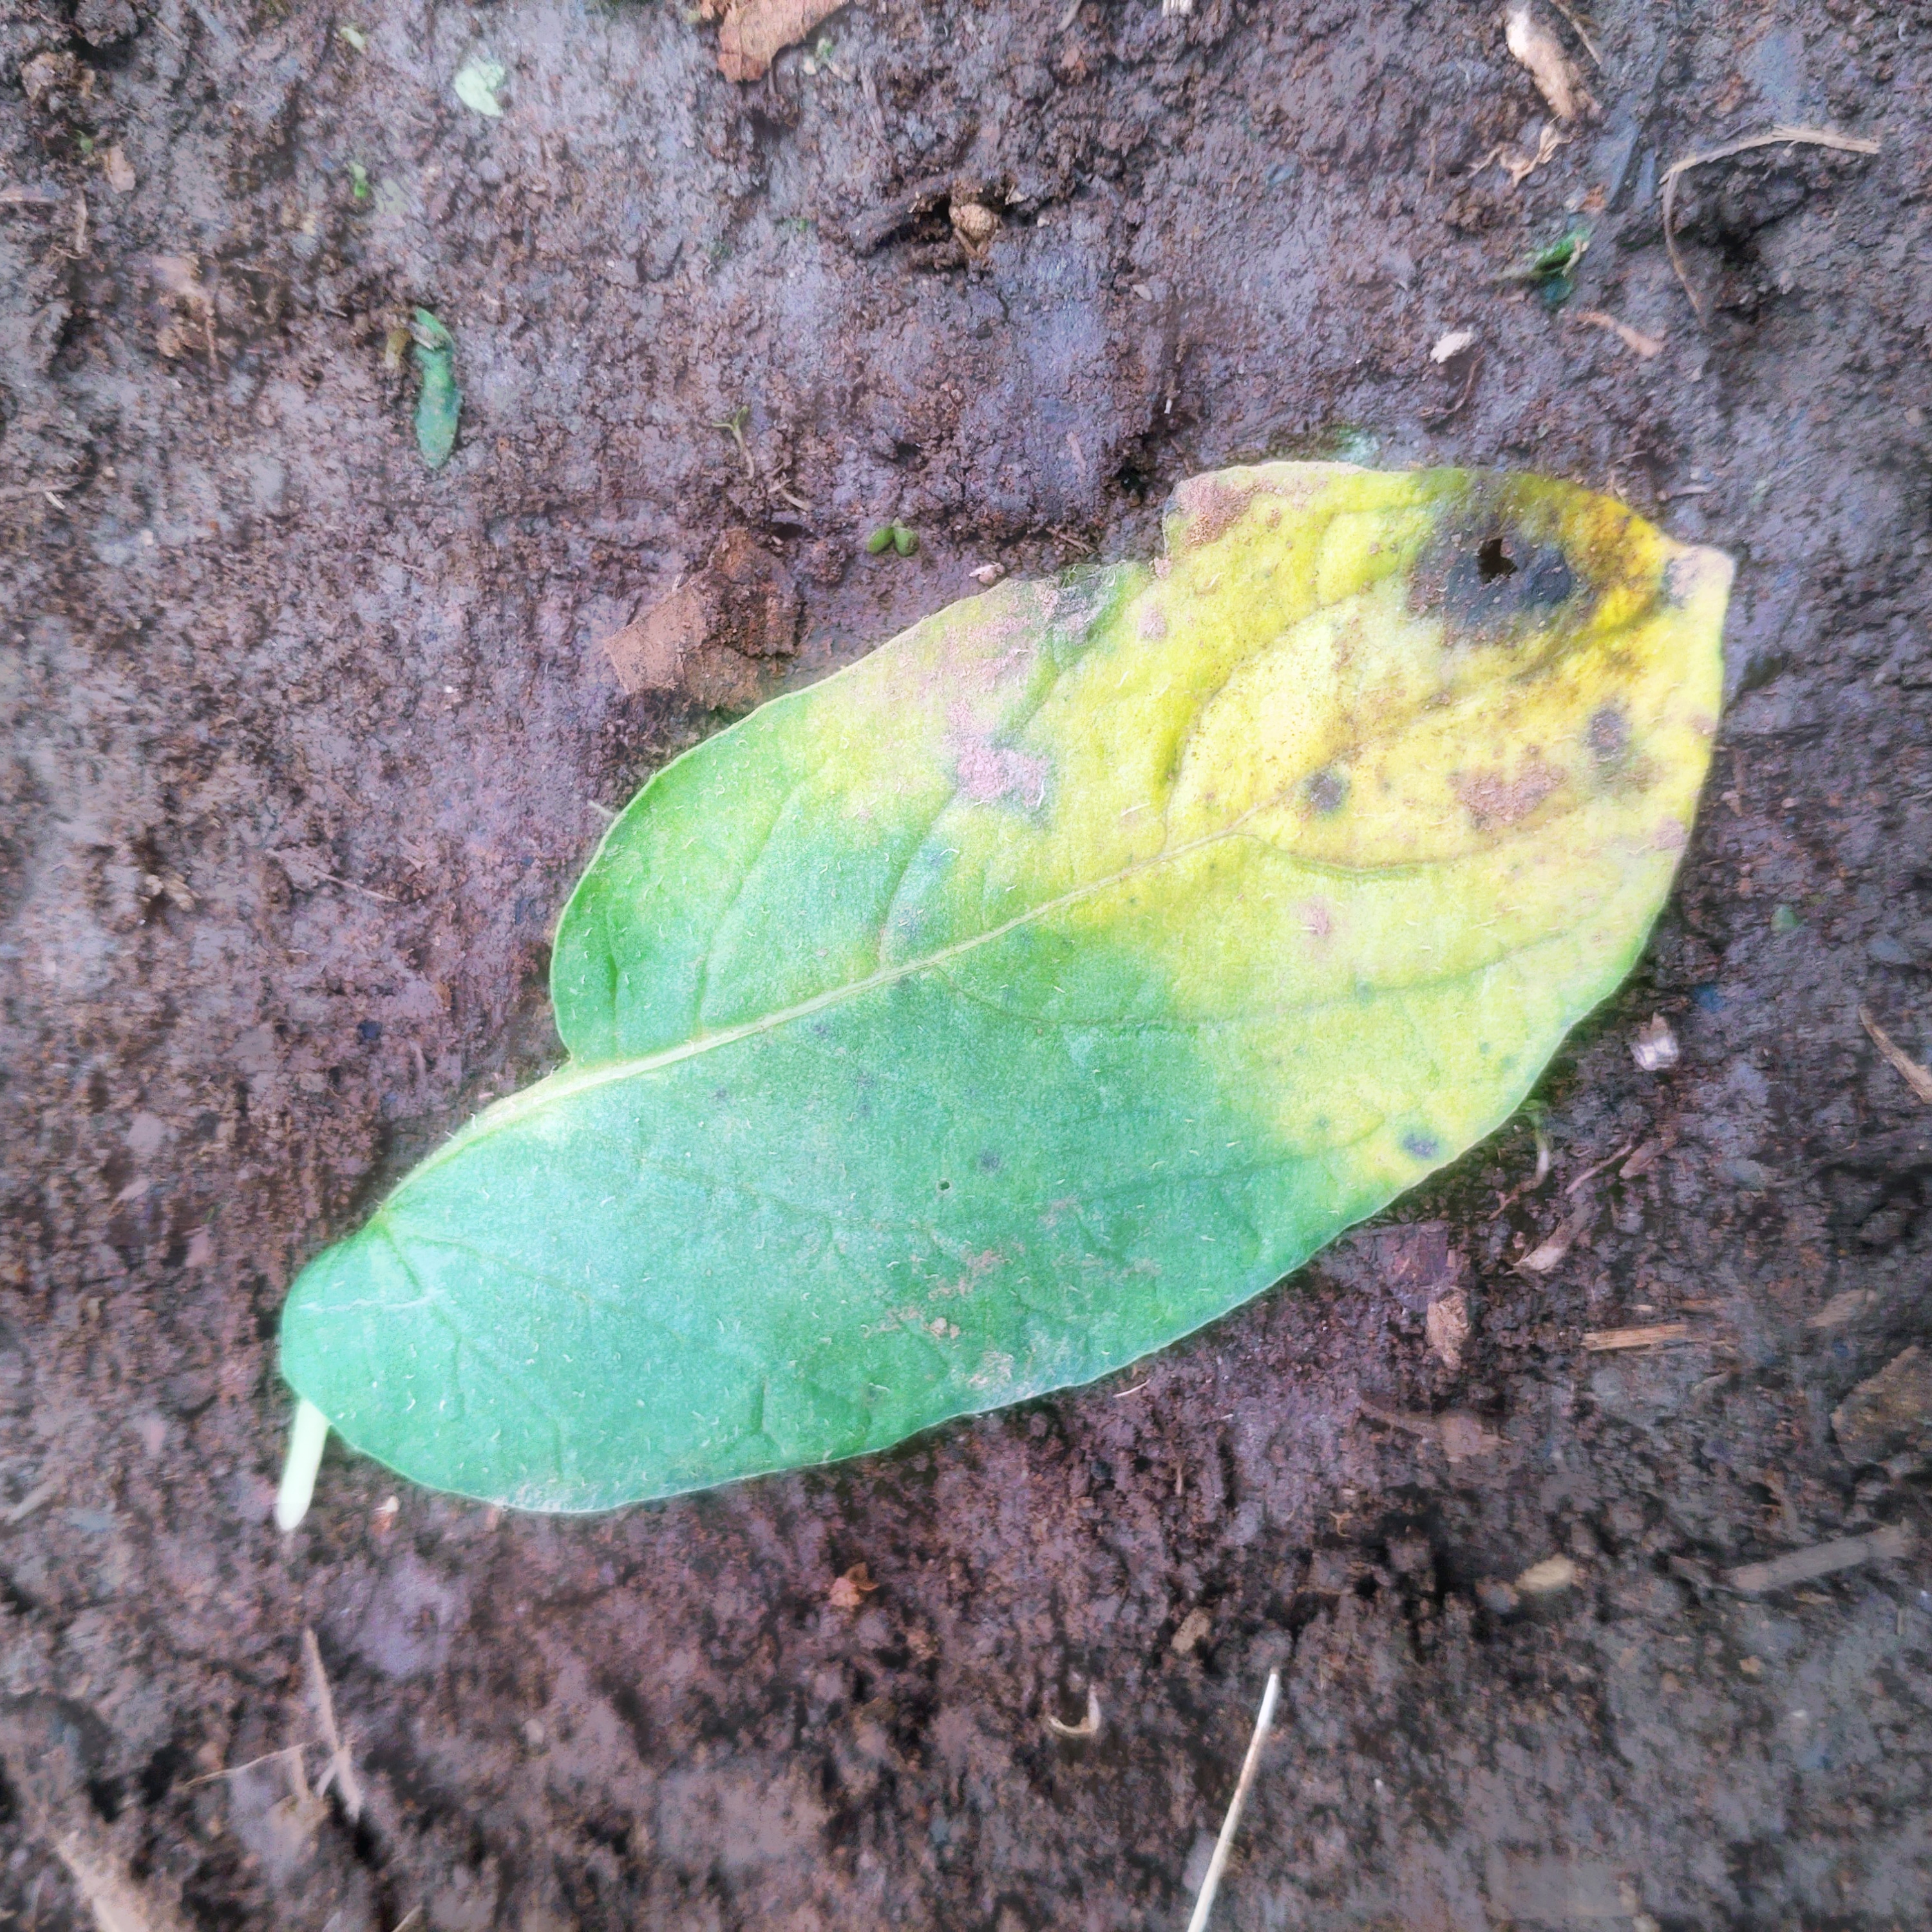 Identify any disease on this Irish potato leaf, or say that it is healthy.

late blight
